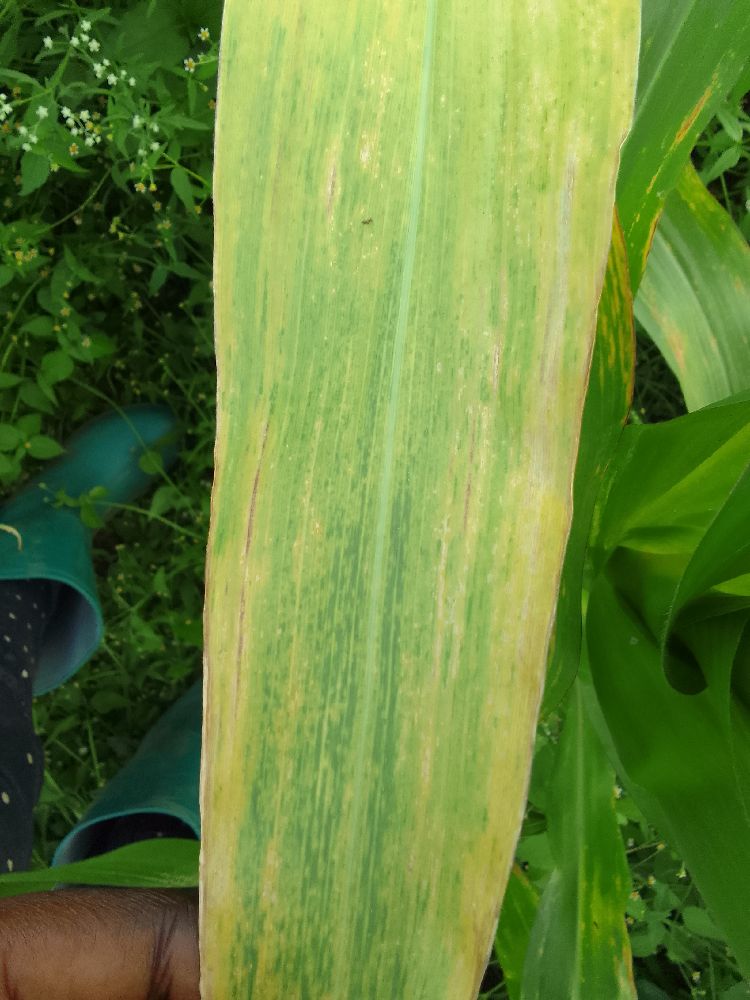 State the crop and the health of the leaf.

maize, maize lethal necrosis
